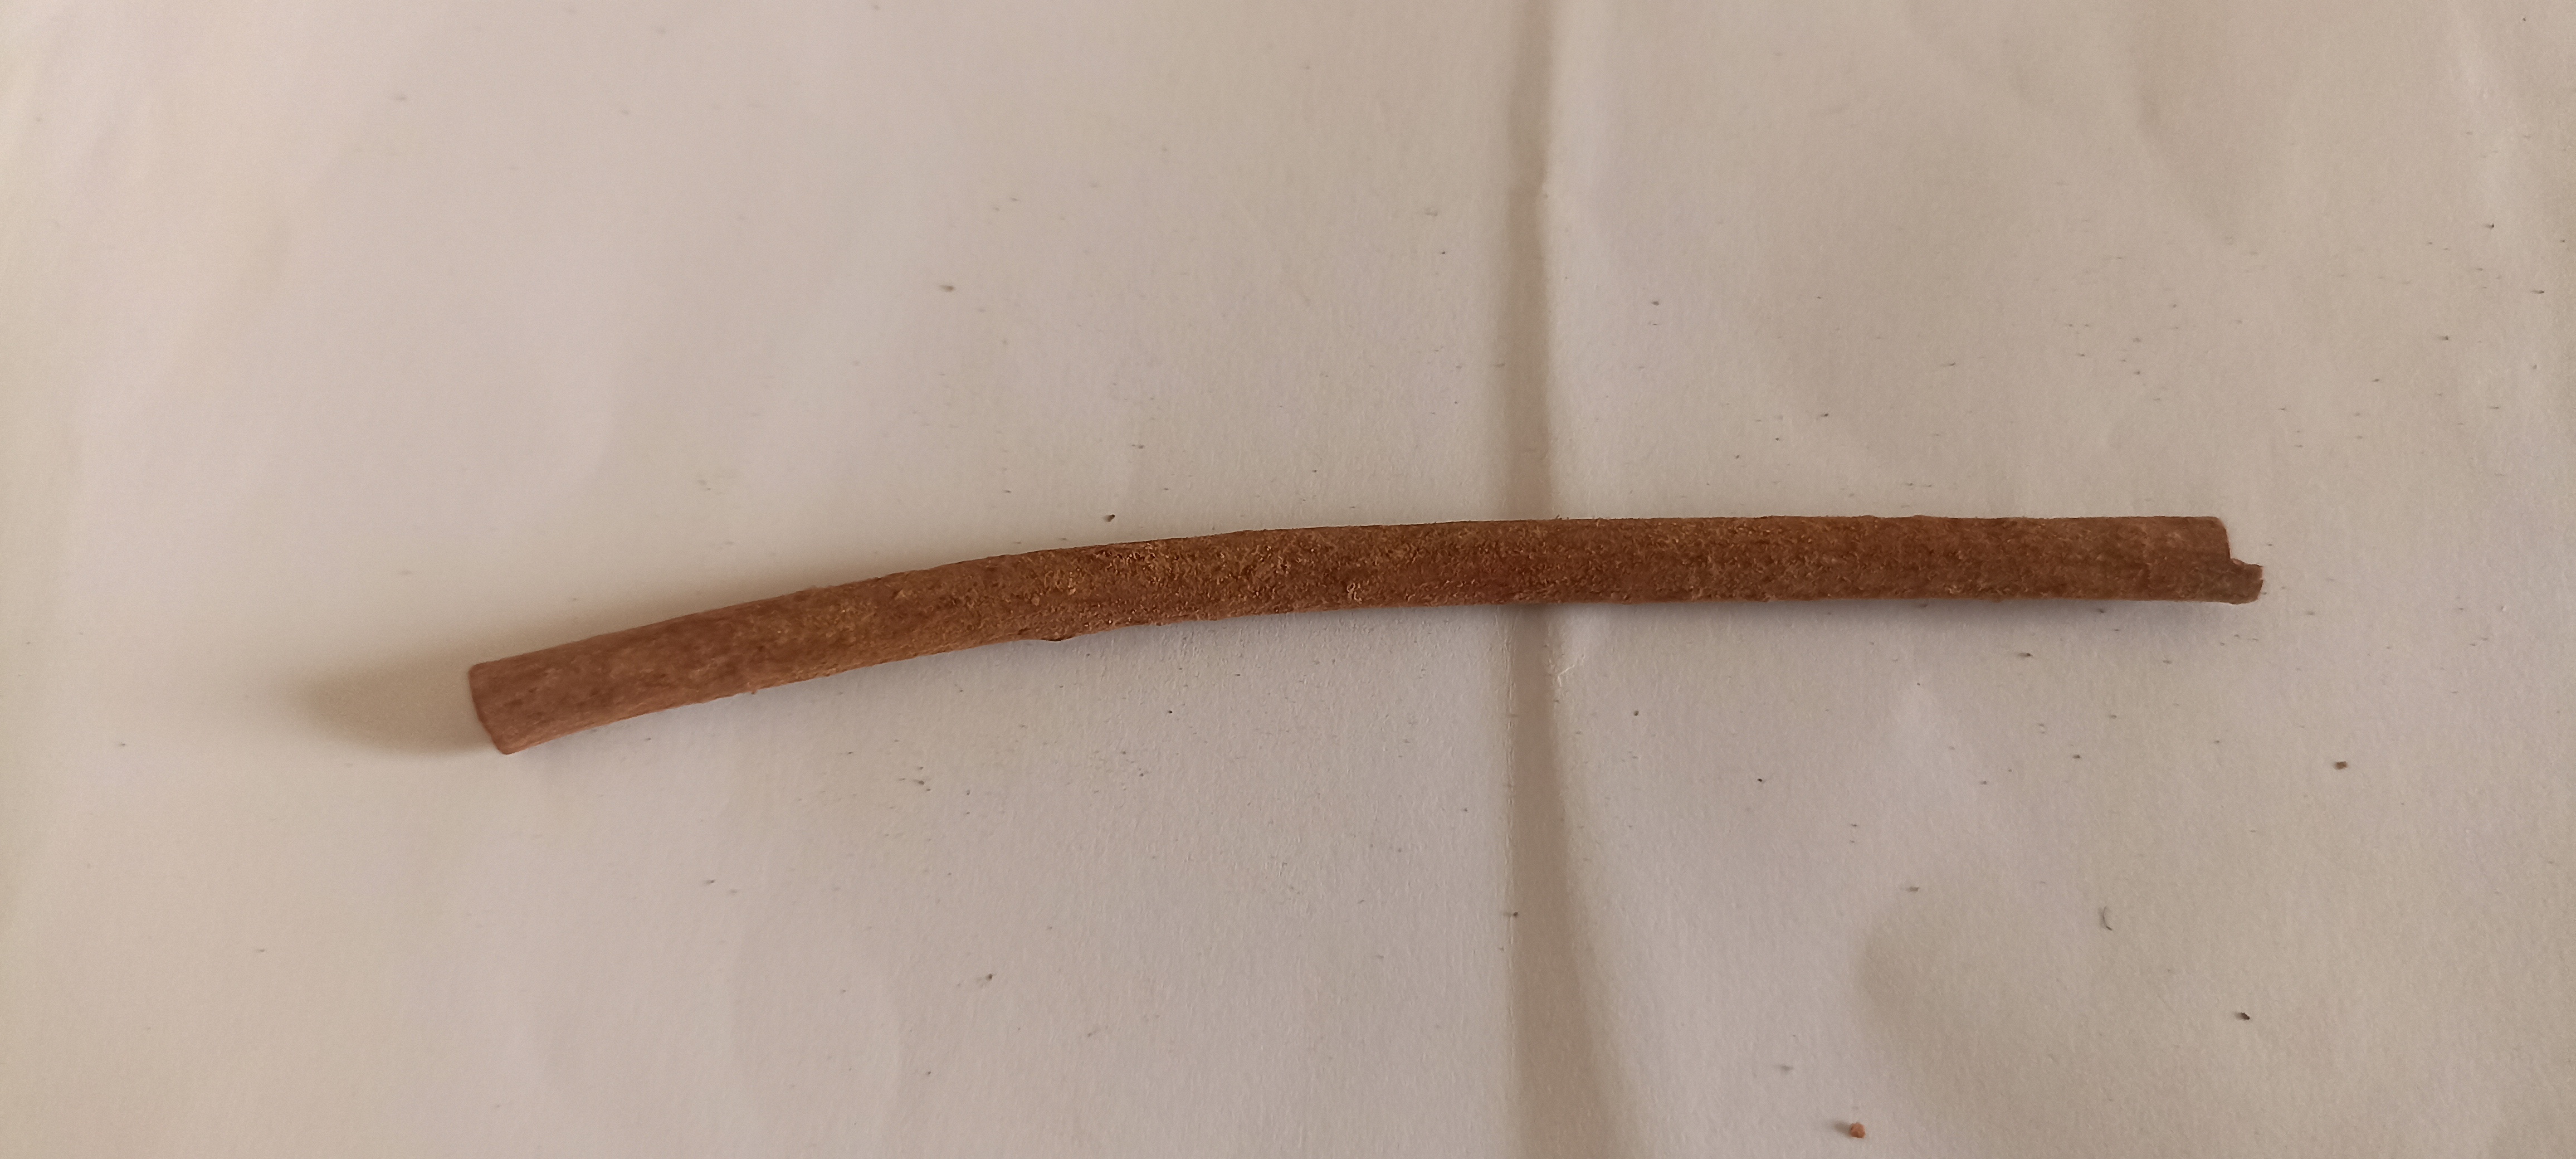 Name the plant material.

manjistha
